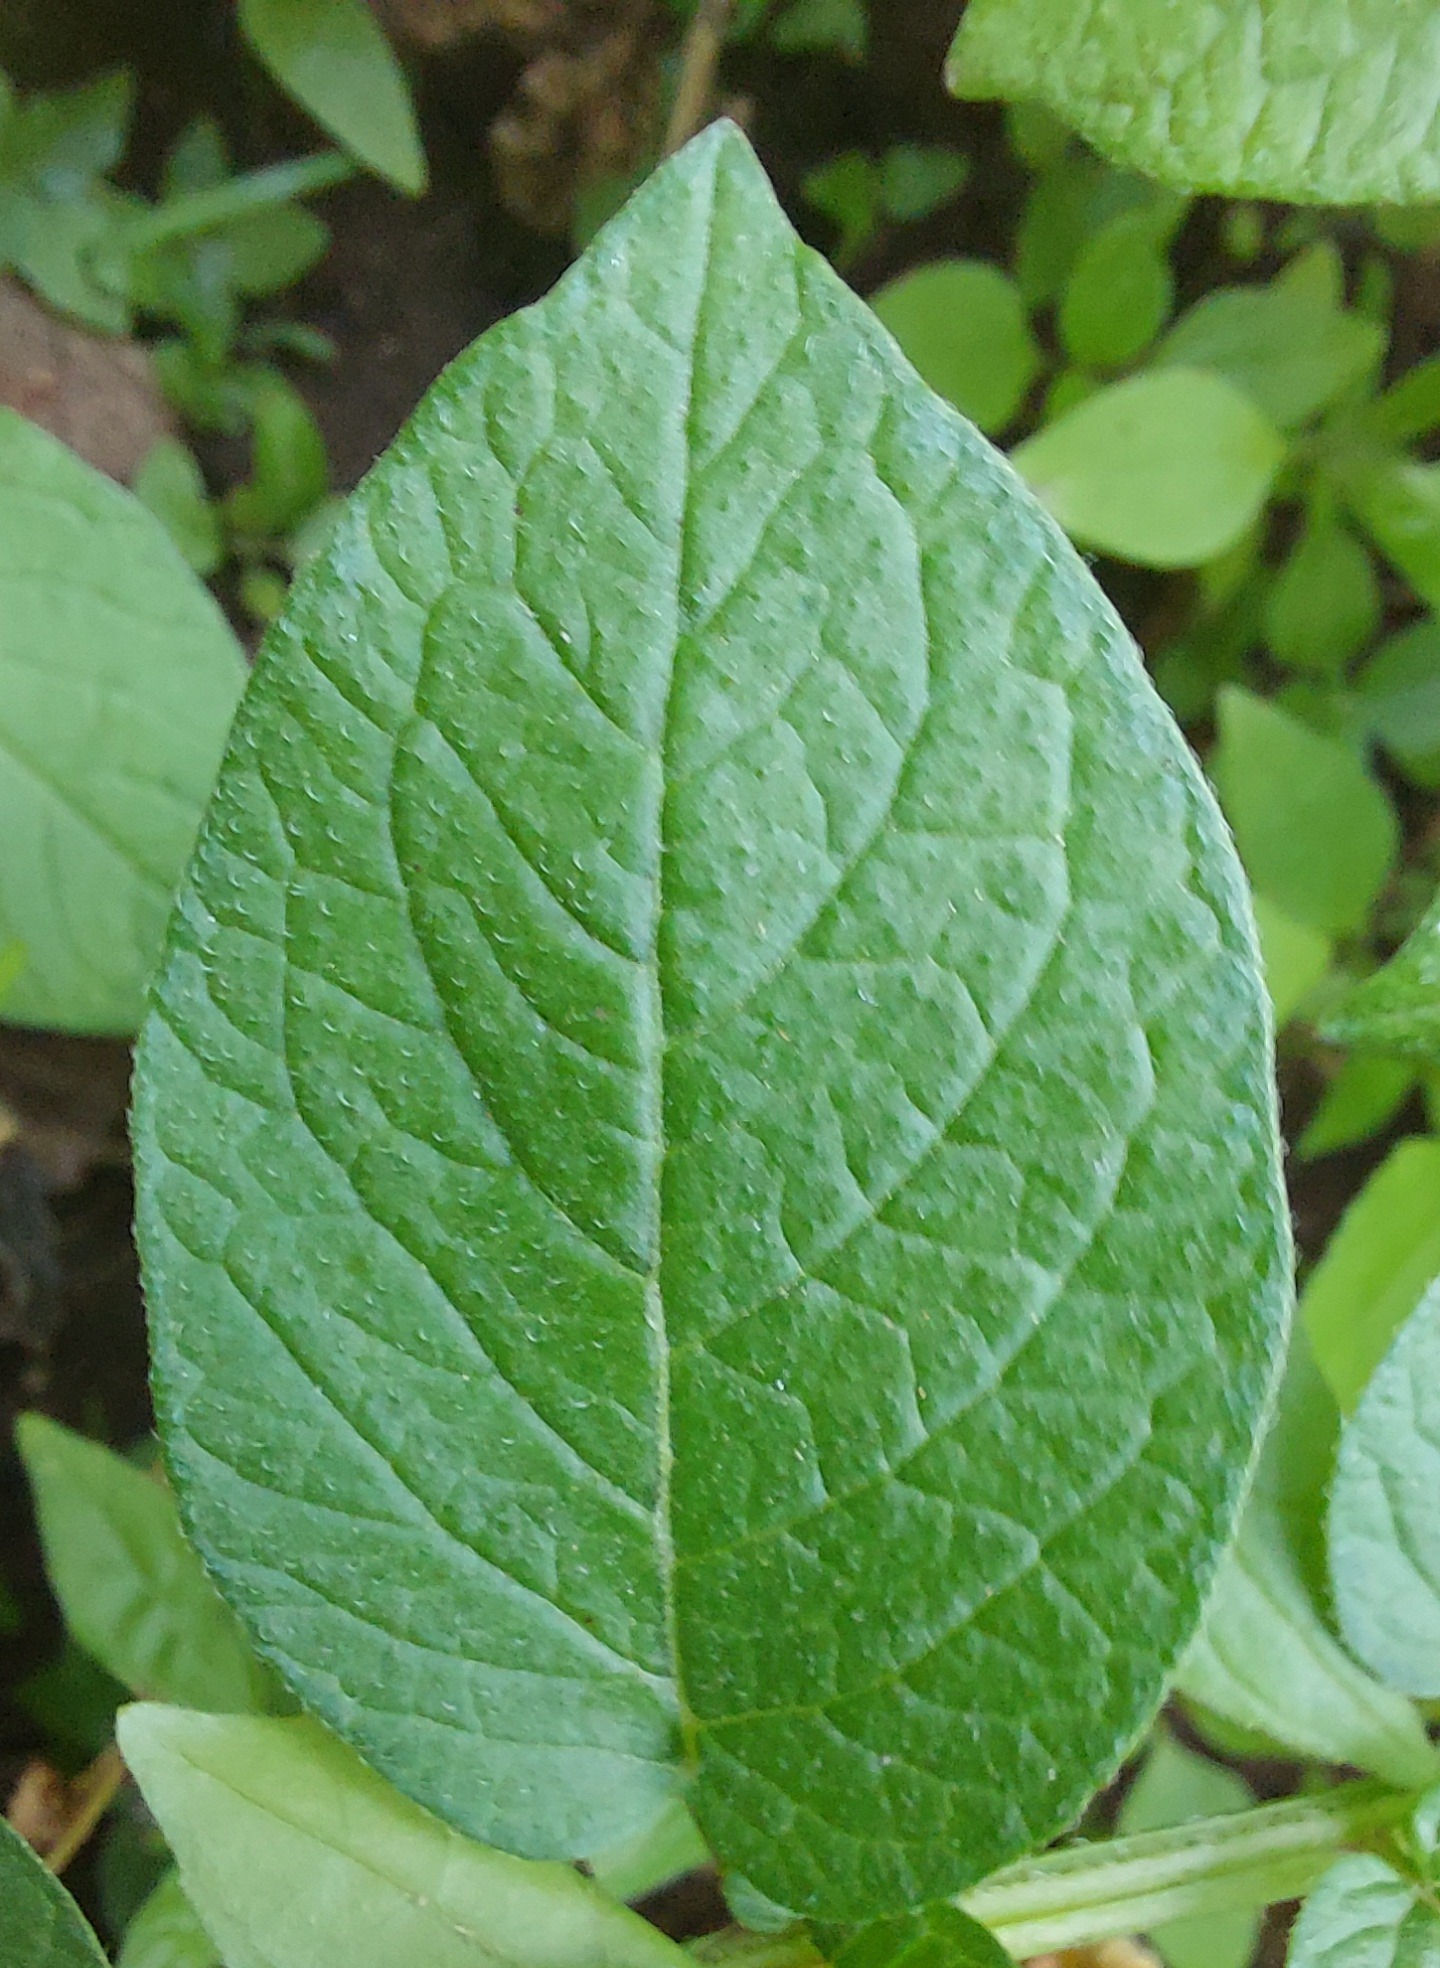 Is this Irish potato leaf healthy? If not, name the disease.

healthy
